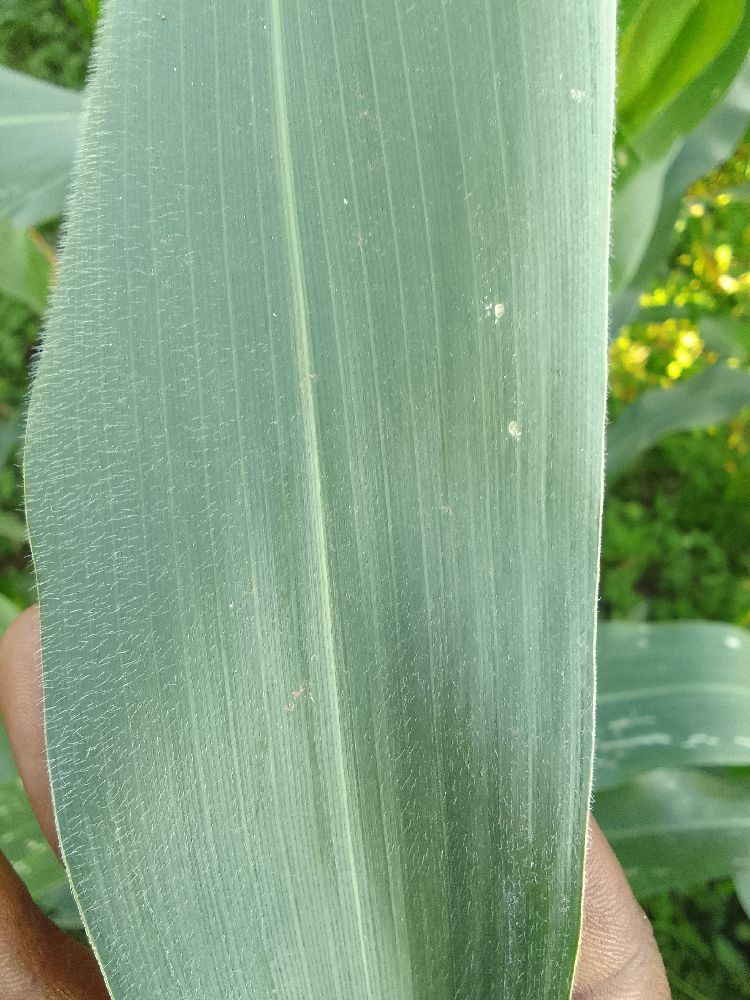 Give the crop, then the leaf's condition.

maize, healthy
